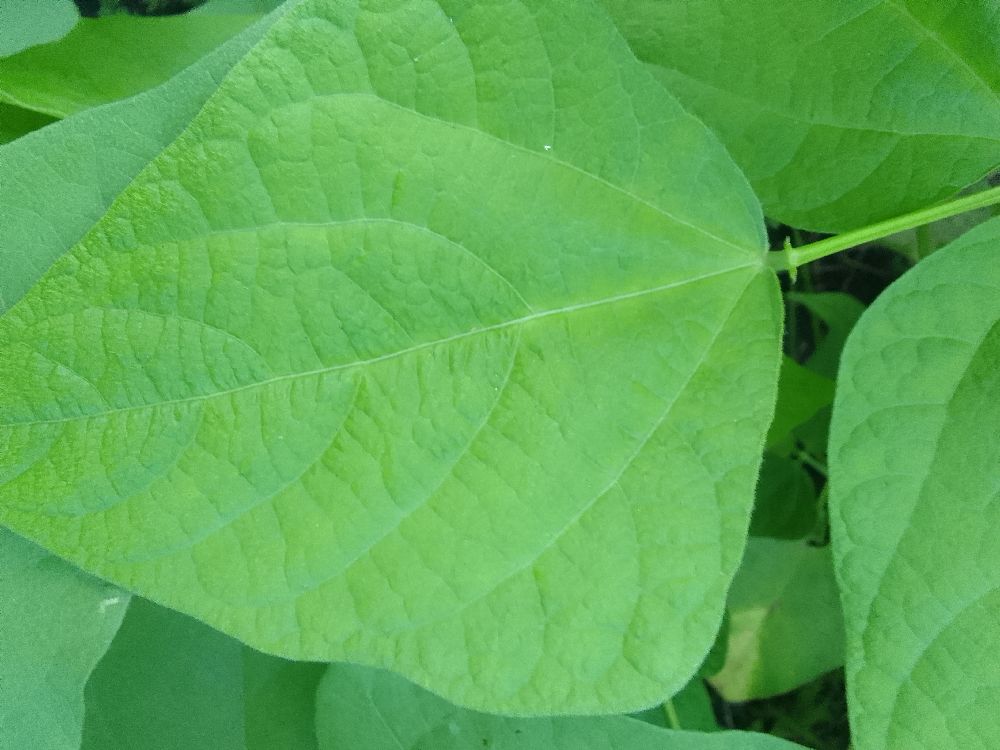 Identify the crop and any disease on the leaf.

common bean, healthy
